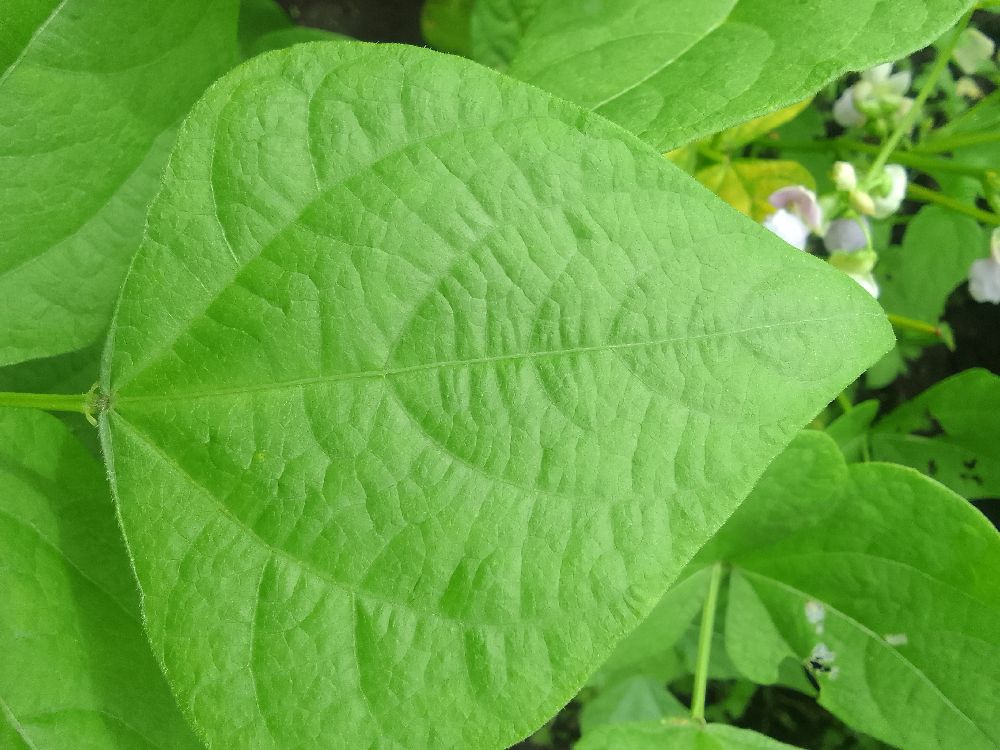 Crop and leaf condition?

common bean, healthy
